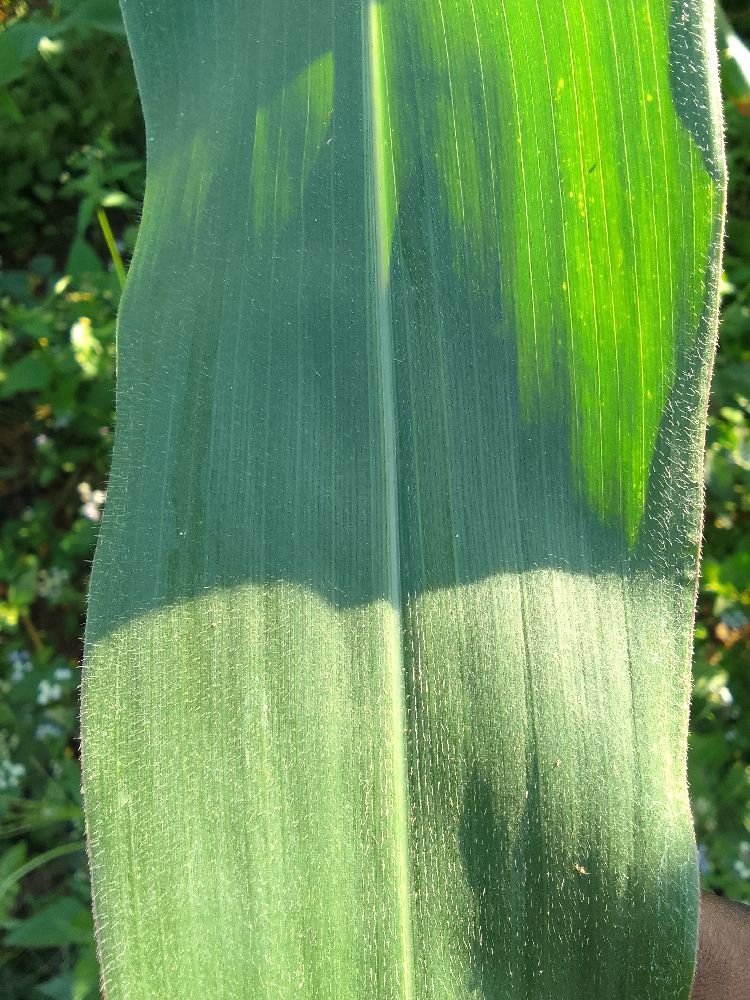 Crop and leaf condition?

maize, healthy
